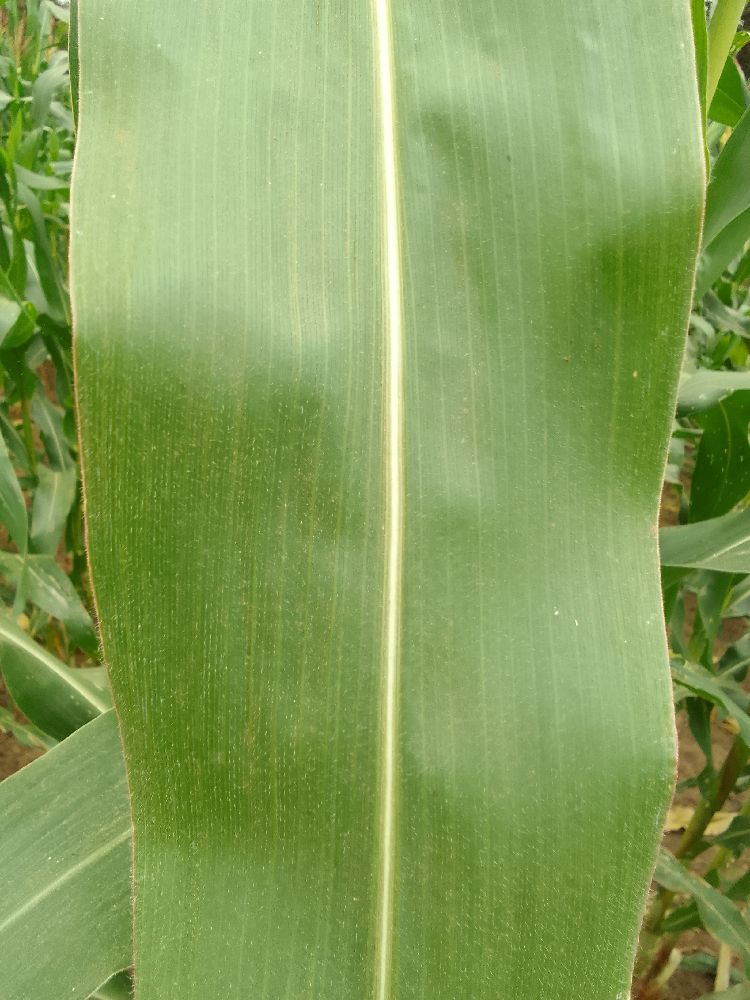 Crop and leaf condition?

maize, healthy
